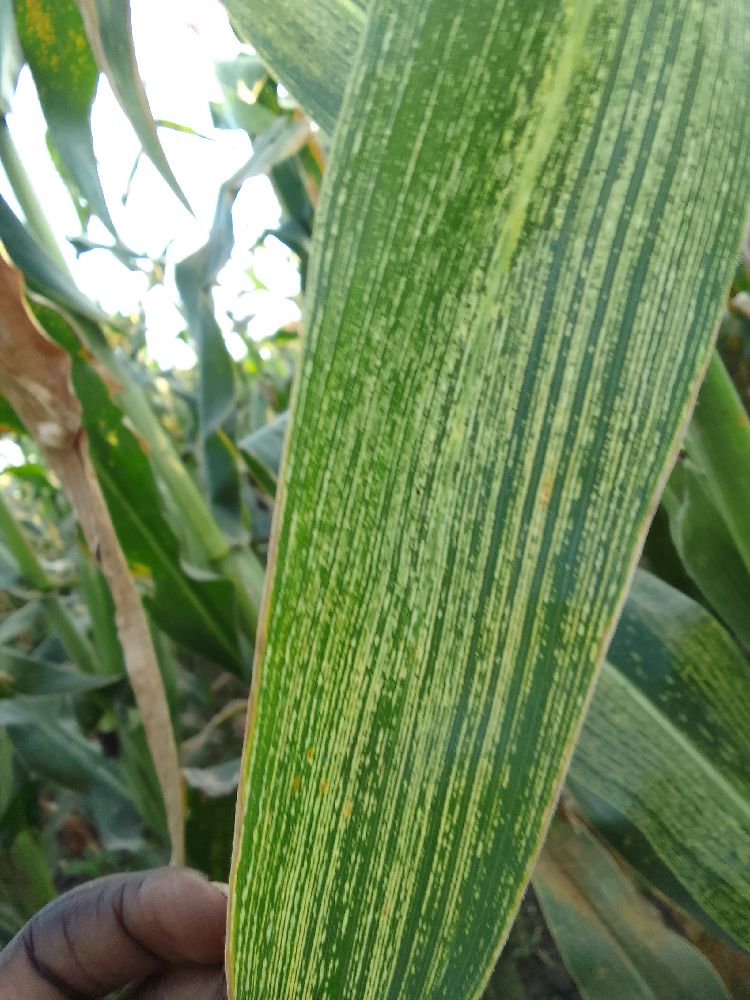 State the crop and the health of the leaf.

maize, maize streak virus
